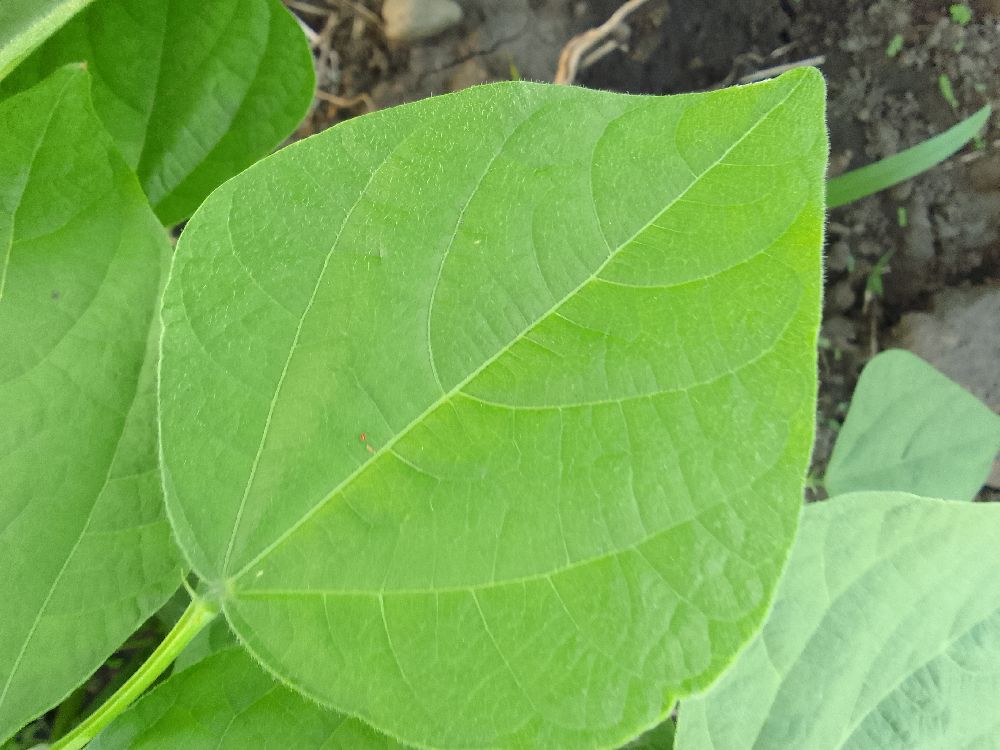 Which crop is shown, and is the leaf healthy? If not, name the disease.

common bean, healthy
